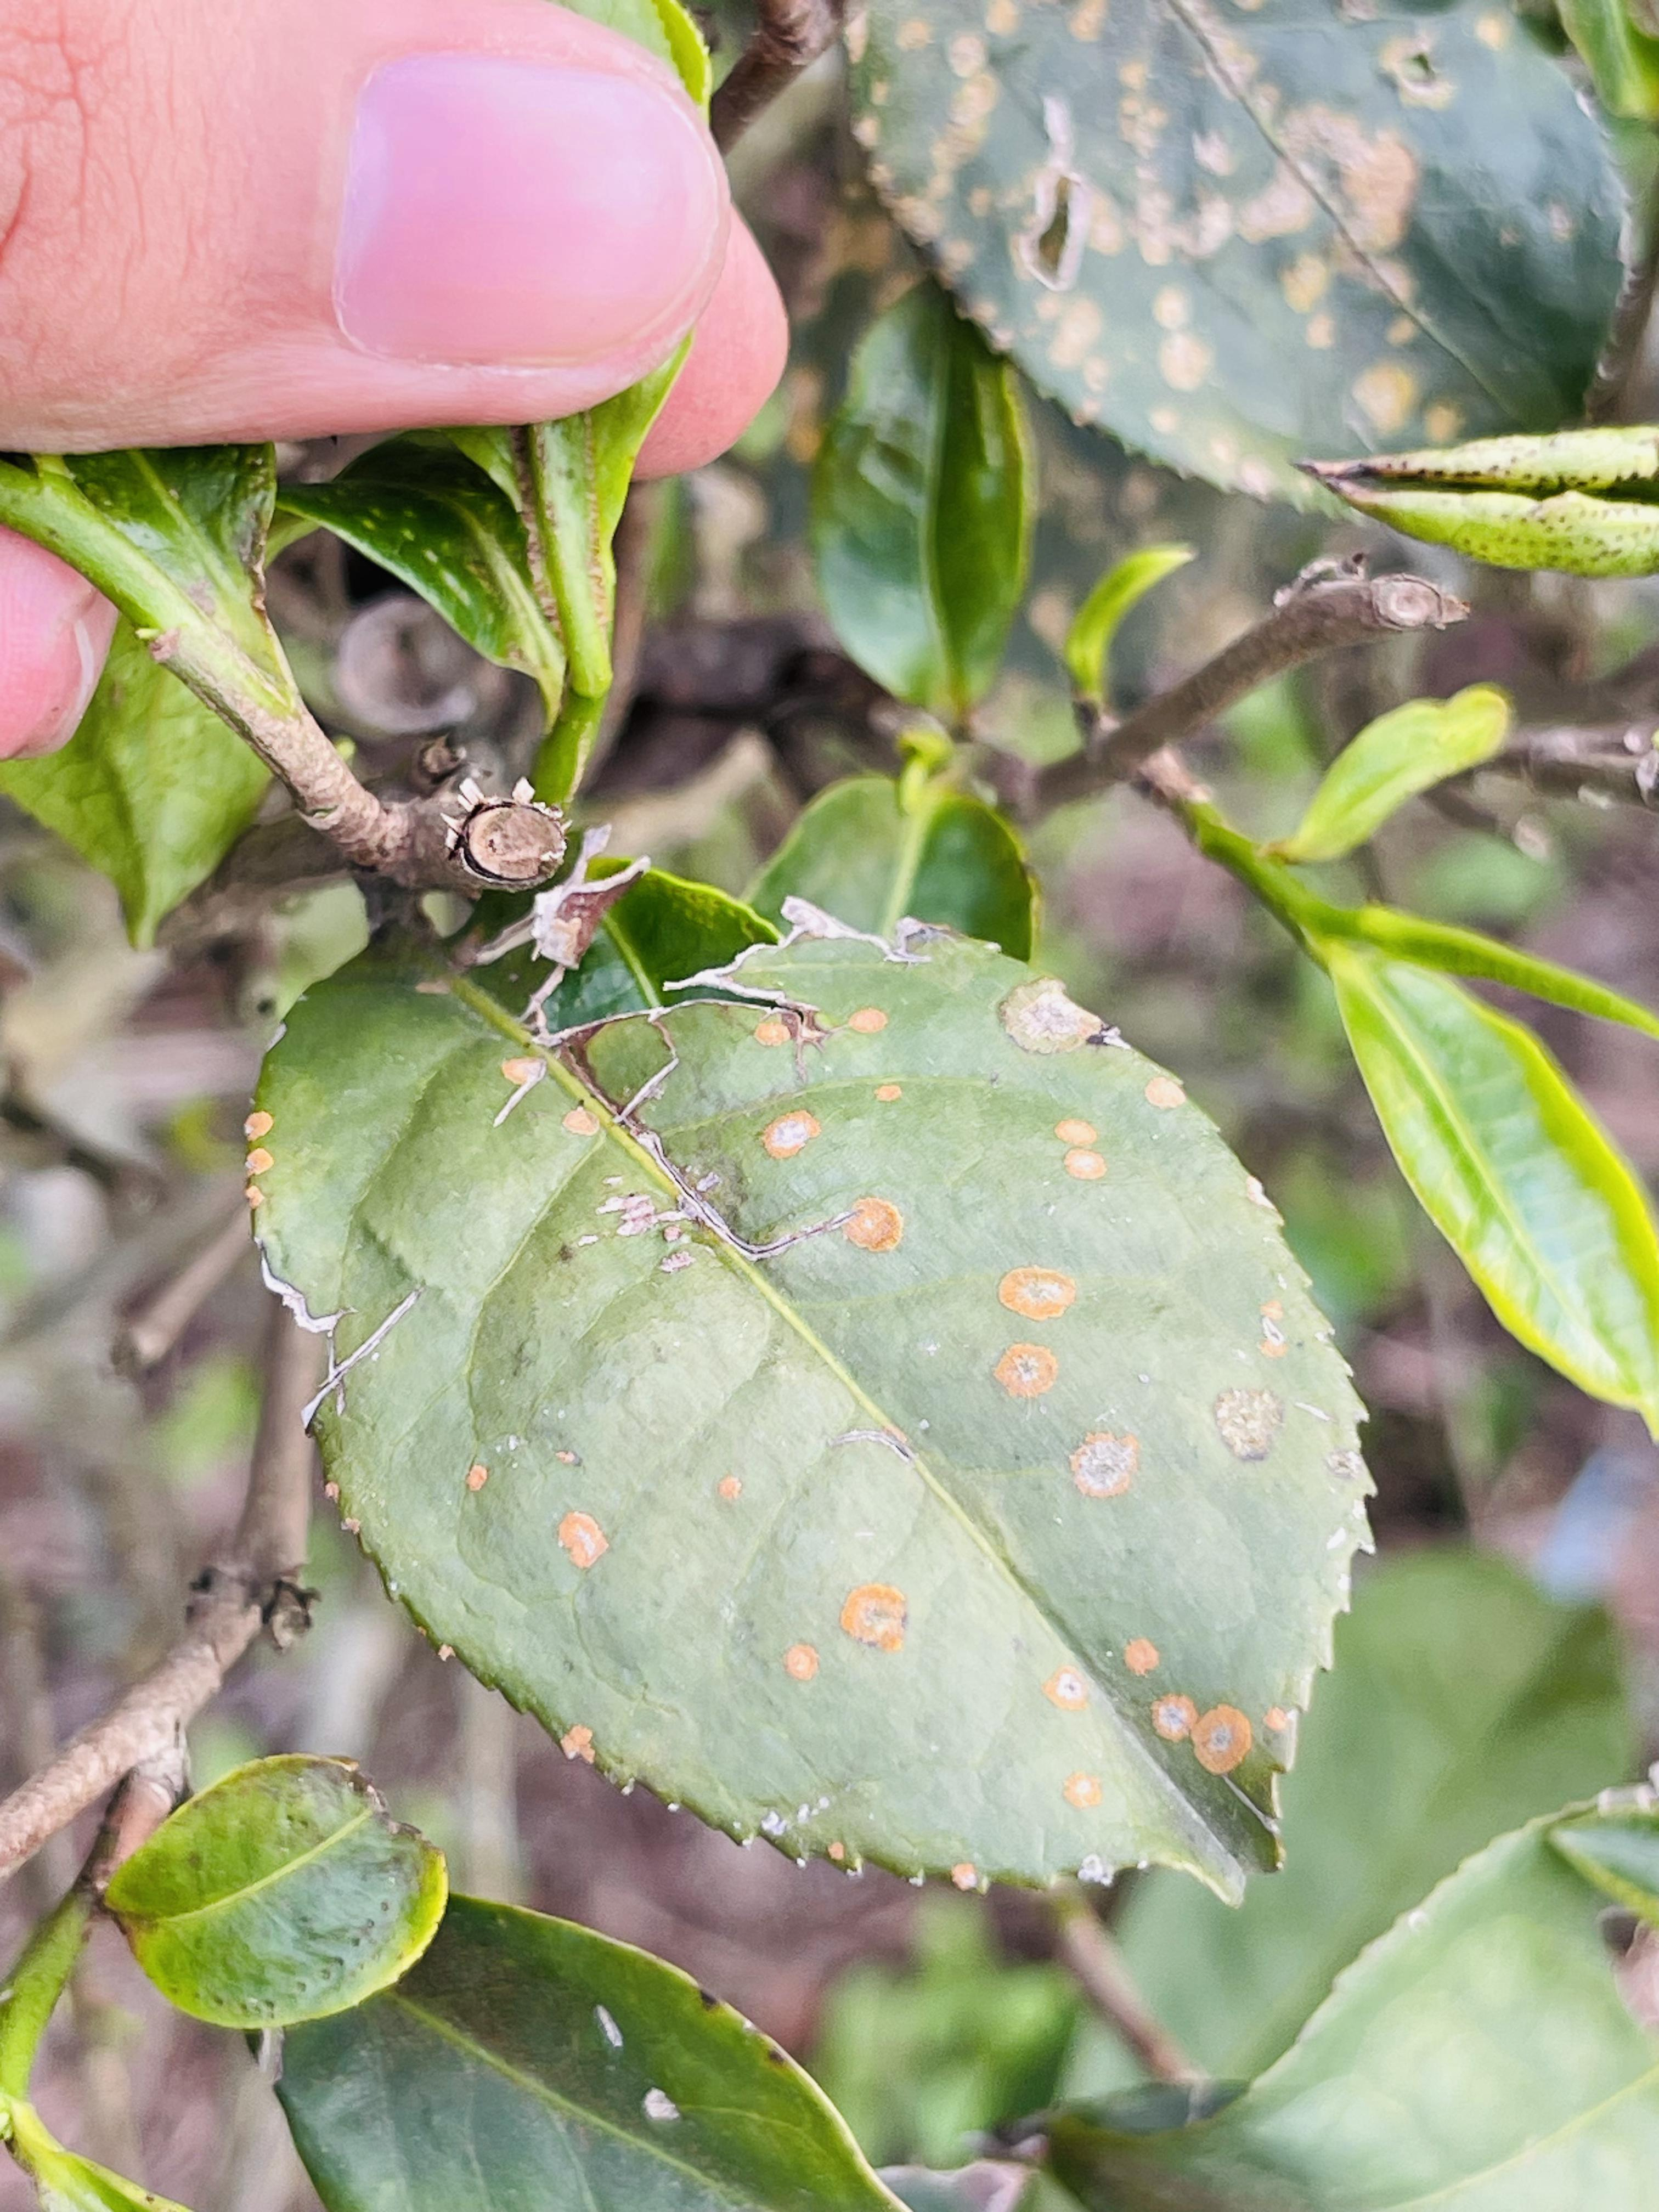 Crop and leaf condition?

tea, red rust
